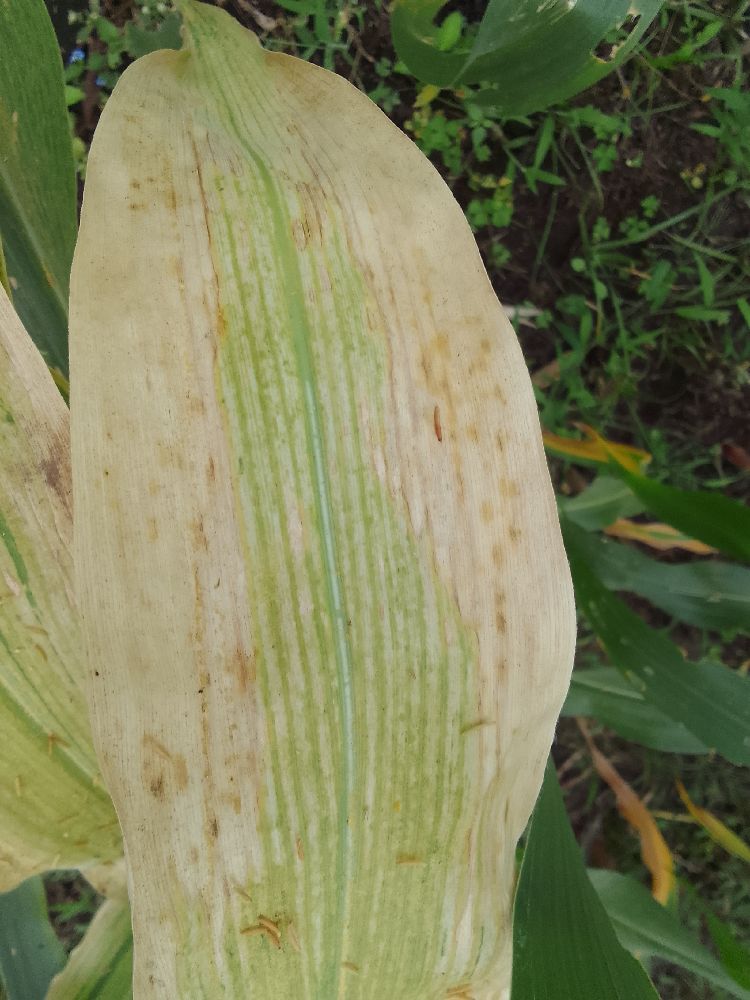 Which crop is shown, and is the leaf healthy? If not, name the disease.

maize, maize lethal necrosis
